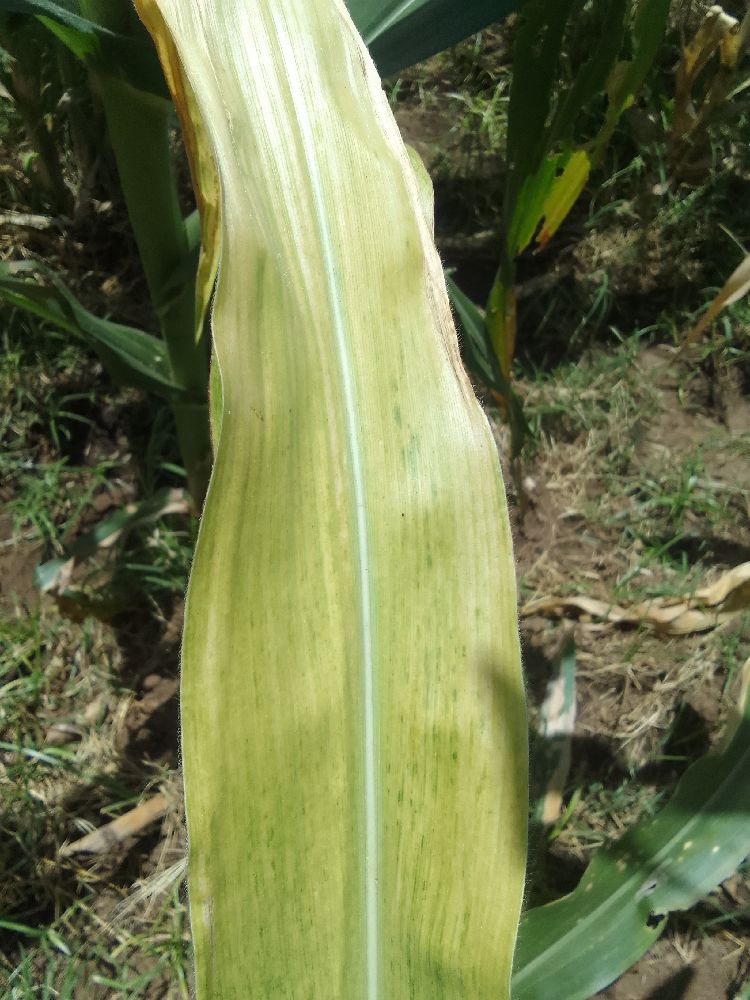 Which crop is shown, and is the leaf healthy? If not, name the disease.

maize, maize lethal necrosis
